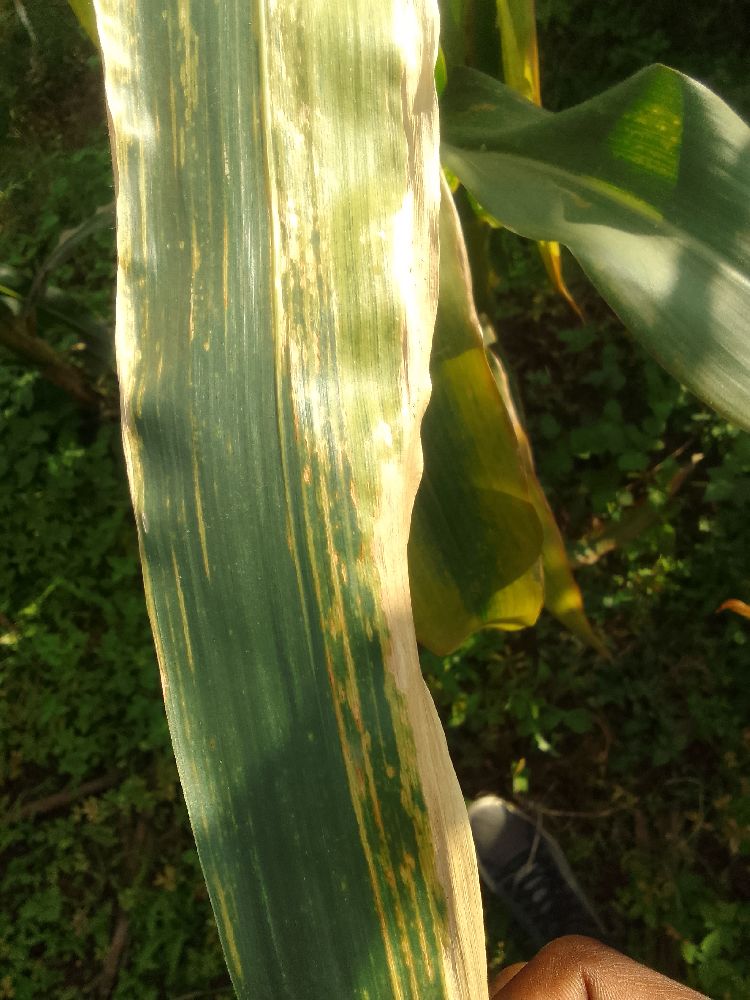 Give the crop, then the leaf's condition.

maize, maize lethal necrosis
